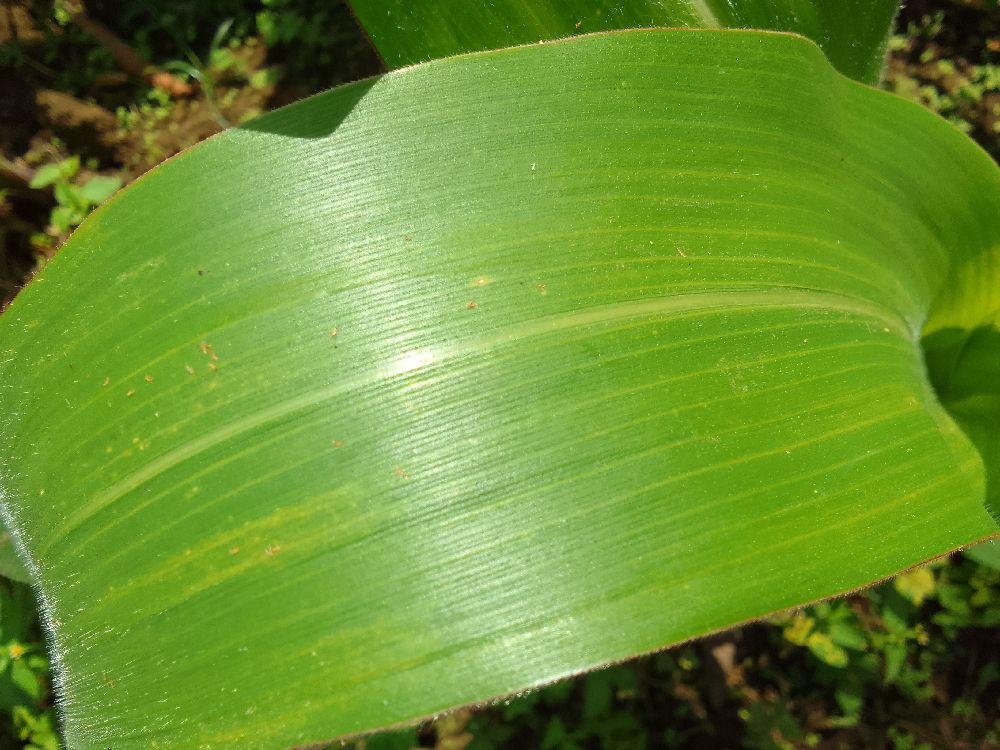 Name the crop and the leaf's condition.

maize, healthy
